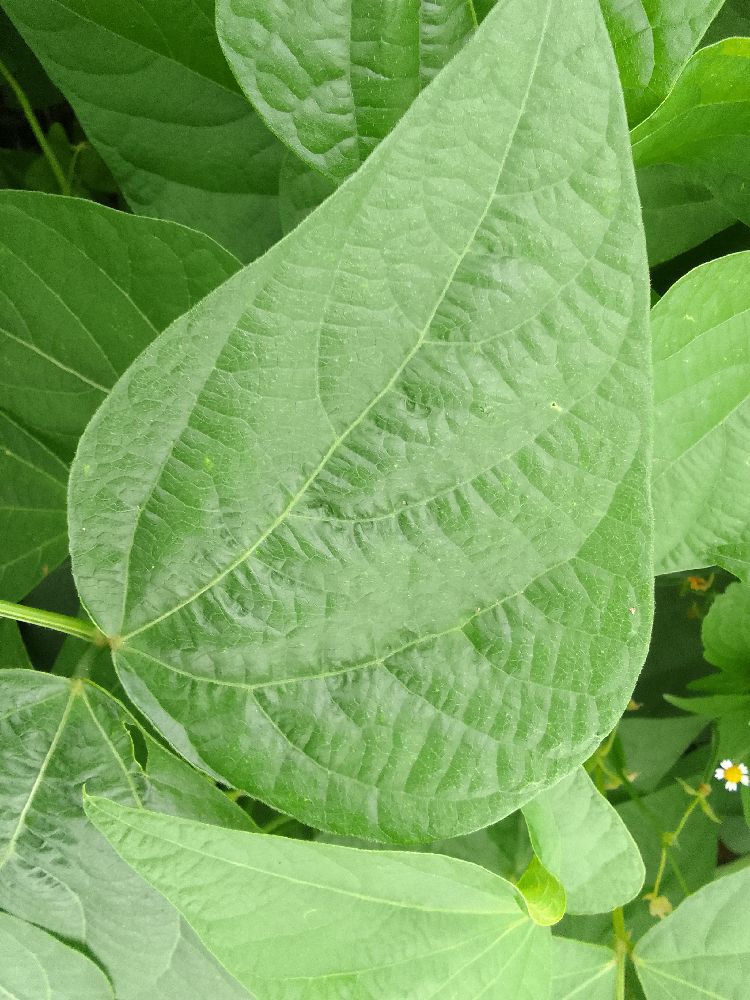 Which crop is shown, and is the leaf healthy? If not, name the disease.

common bean, healthy
